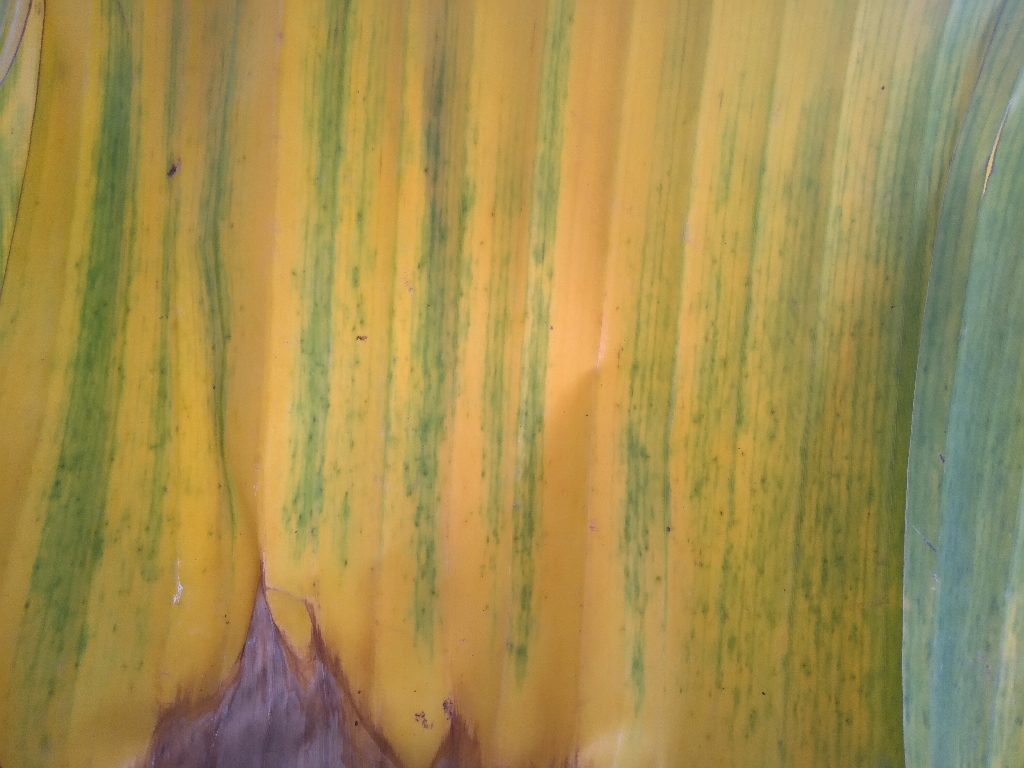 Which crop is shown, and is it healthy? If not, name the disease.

banana, fusarium wilt race 1
